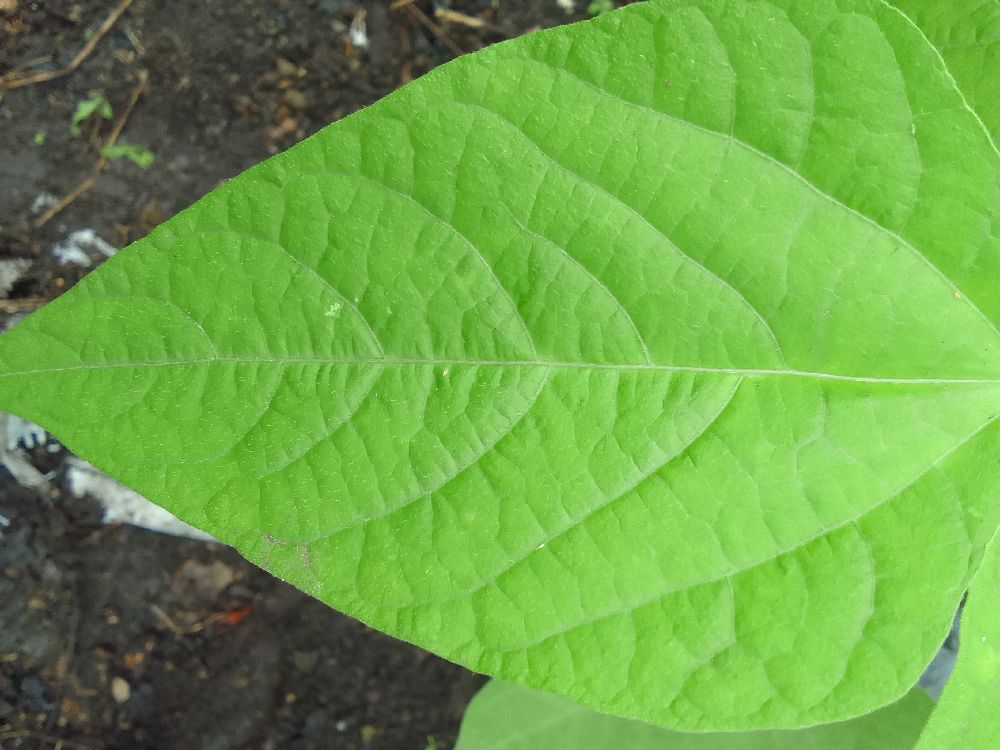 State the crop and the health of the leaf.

common bean, healthy
